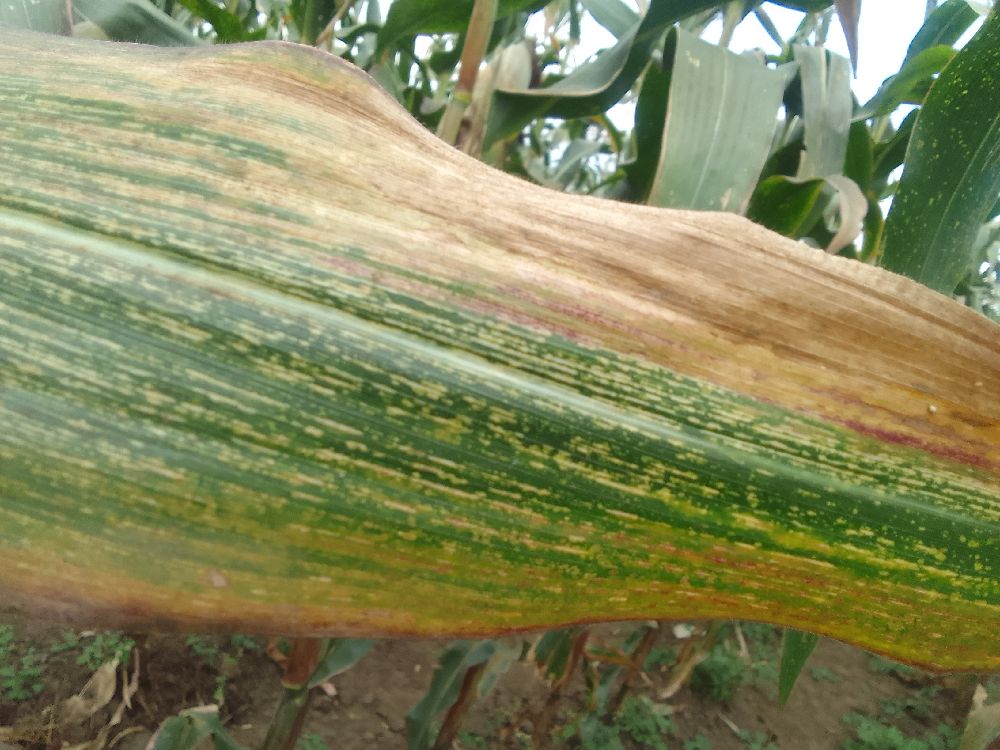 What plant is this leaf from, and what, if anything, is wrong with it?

maize, maize streak virus
